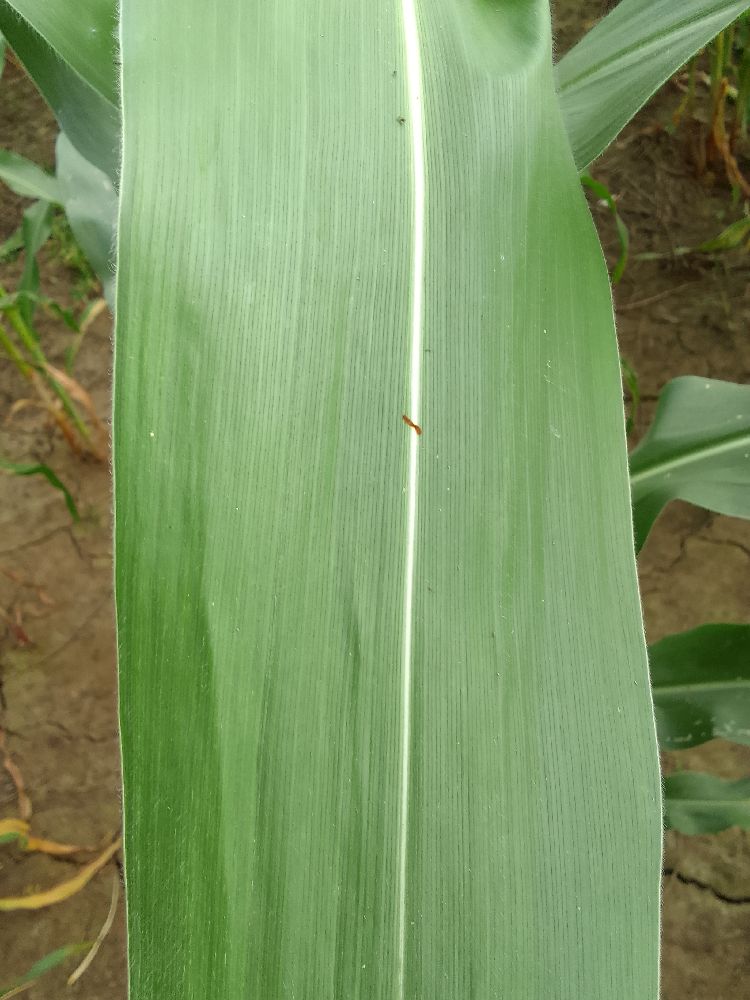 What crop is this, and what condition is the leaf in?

maize, healthy
